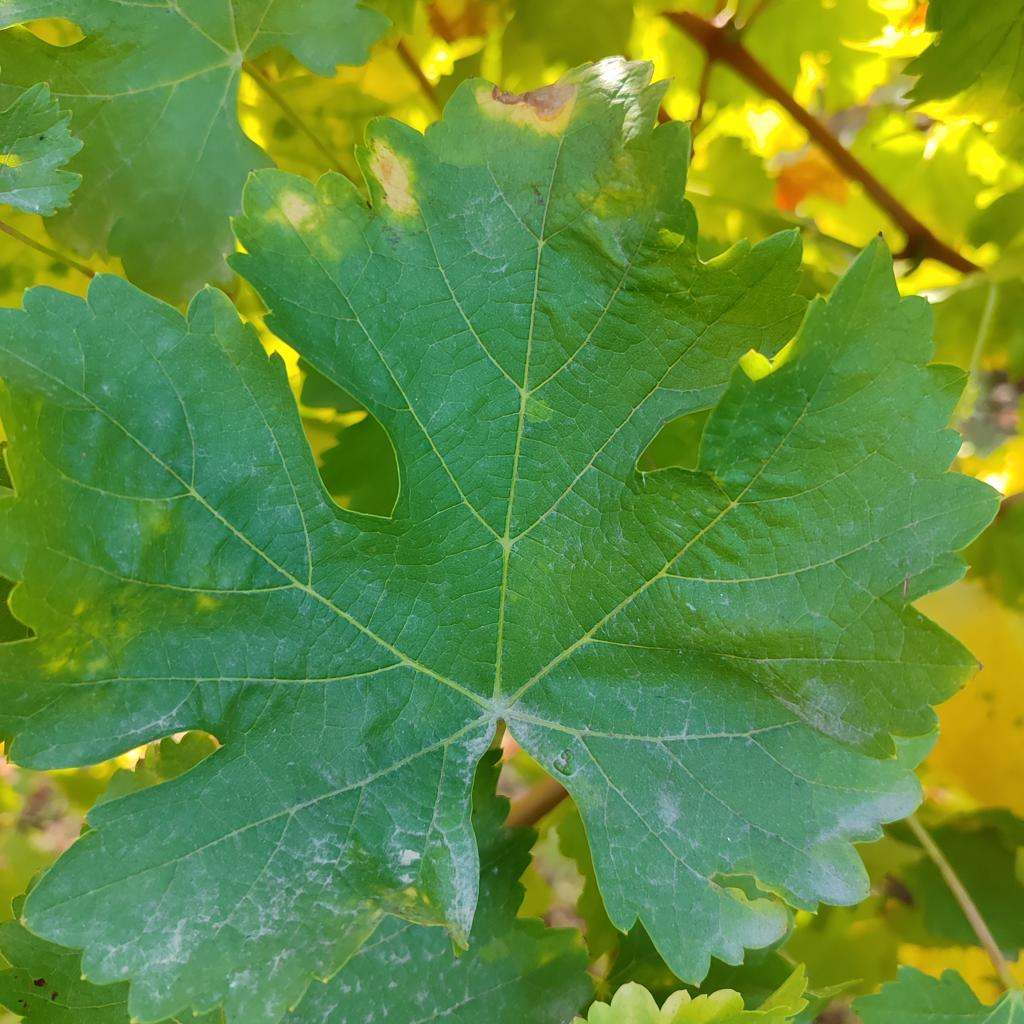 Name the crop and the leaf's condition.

grapevine, powdery mildew
